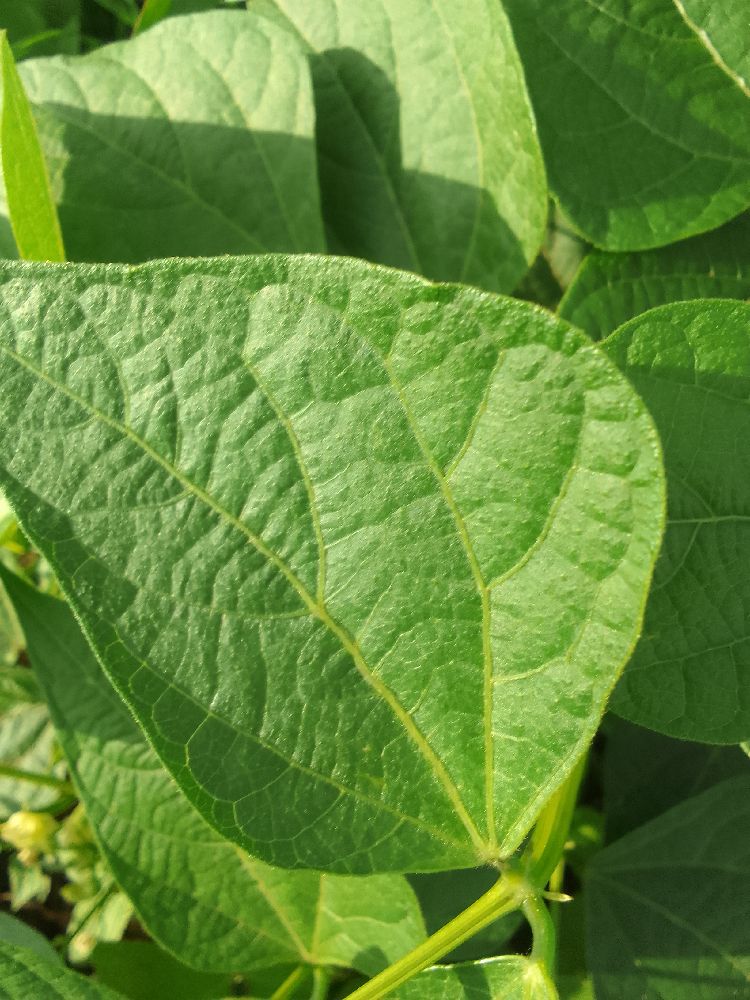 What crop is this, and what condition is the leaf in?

common bean, healthy
